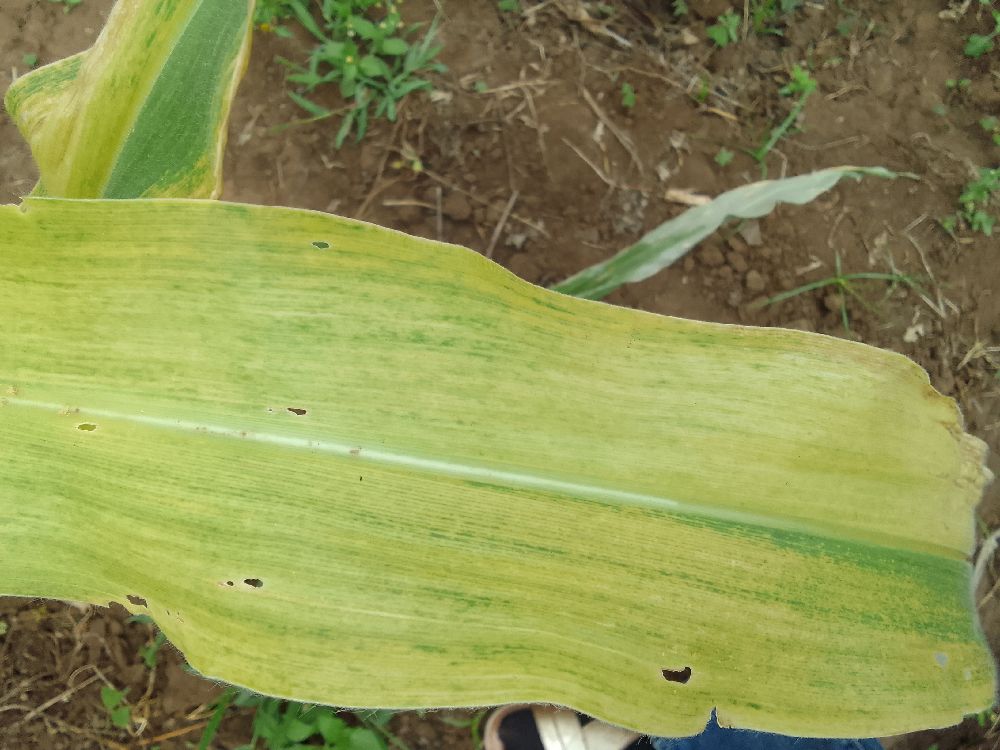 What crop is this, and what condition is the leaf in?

maize, maize lethal necrosis
